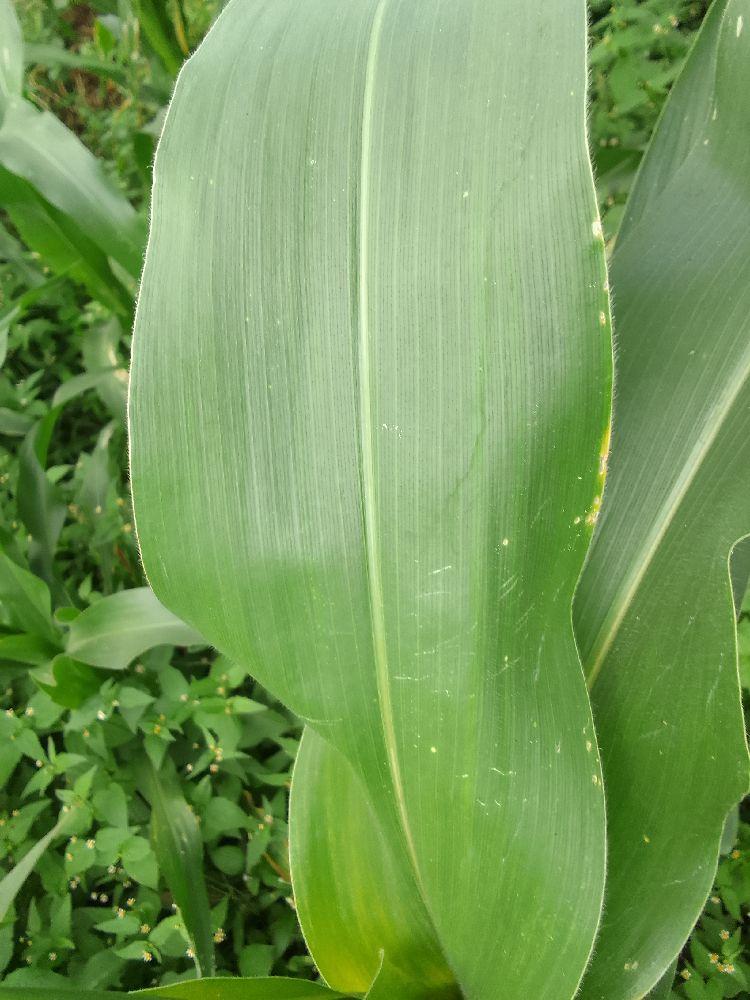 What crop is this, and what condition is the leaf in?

maize, healthy
